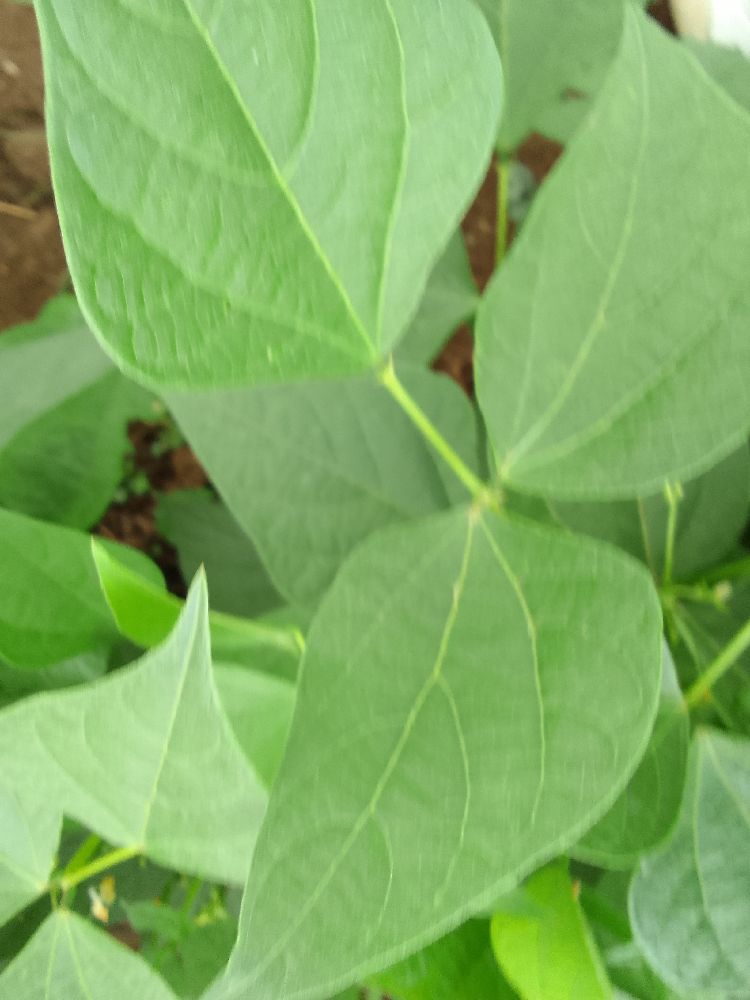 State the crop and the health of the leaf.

common bean, healthy
